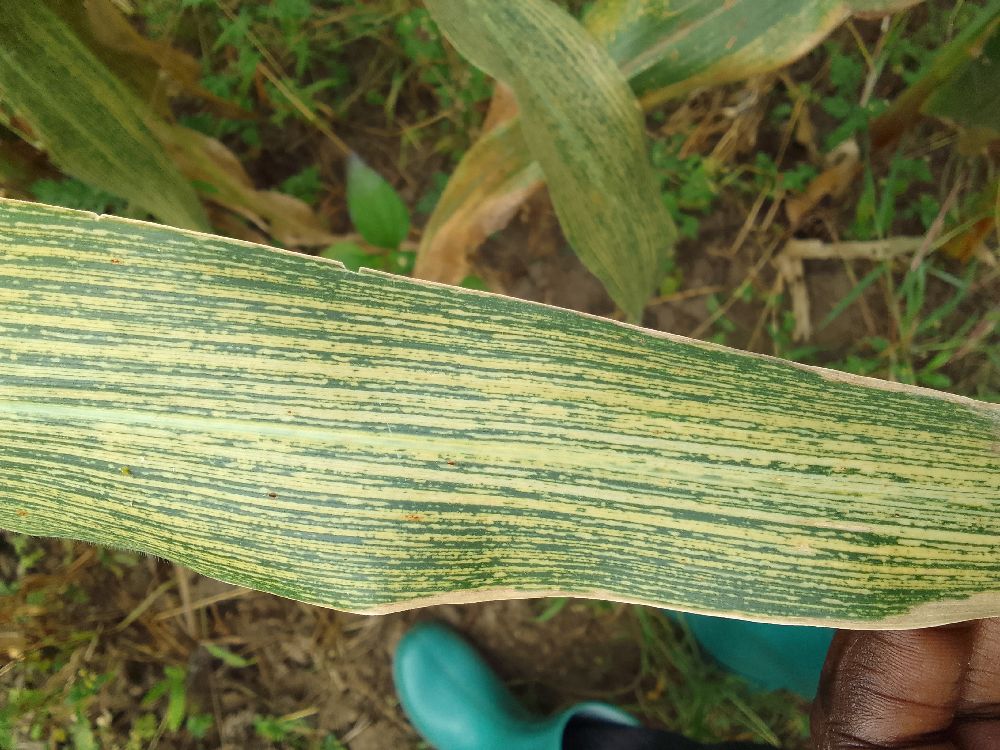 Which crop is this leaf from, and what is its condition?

maize, maize streak virus
